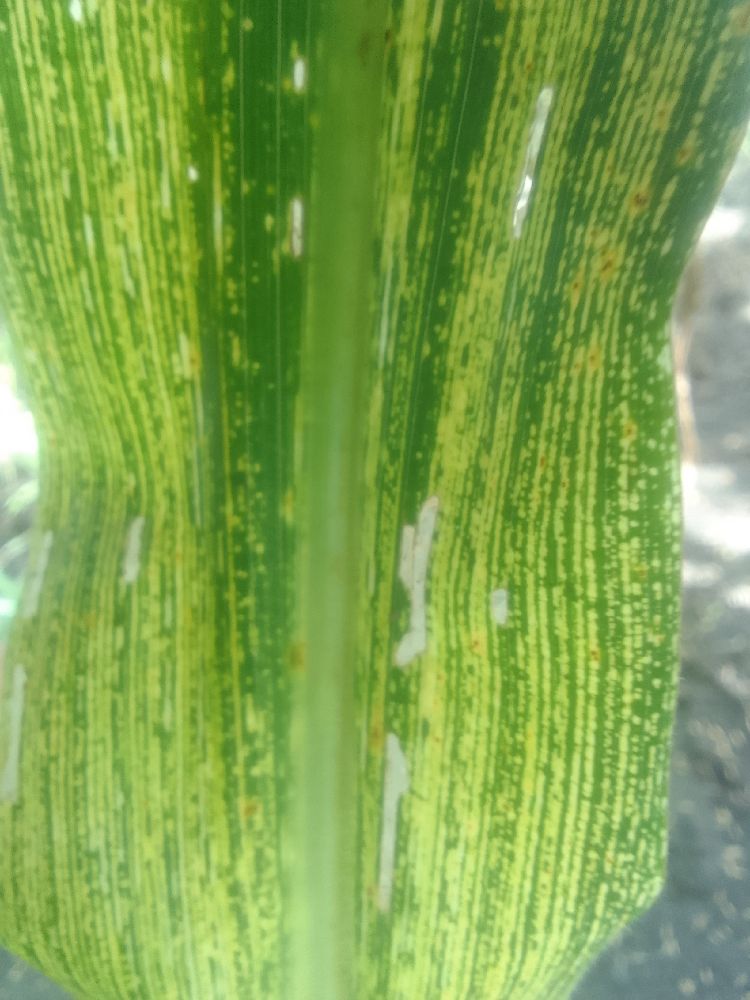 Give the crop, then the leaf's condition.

maize, maize streak virus
